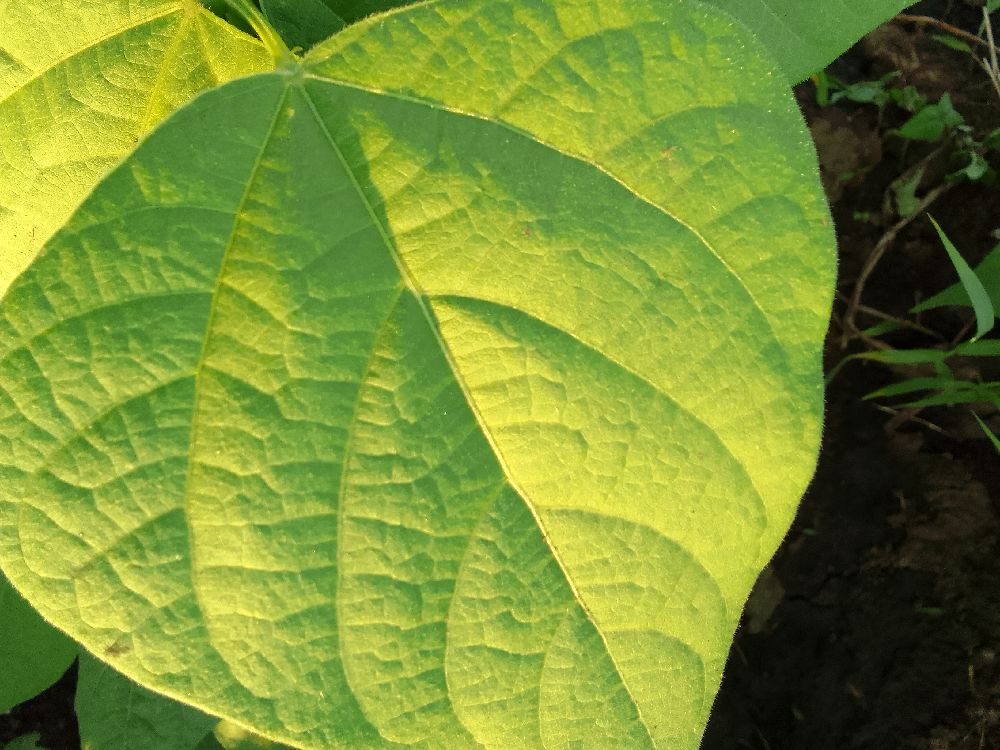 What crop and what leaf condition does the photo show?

common bean, healthy
